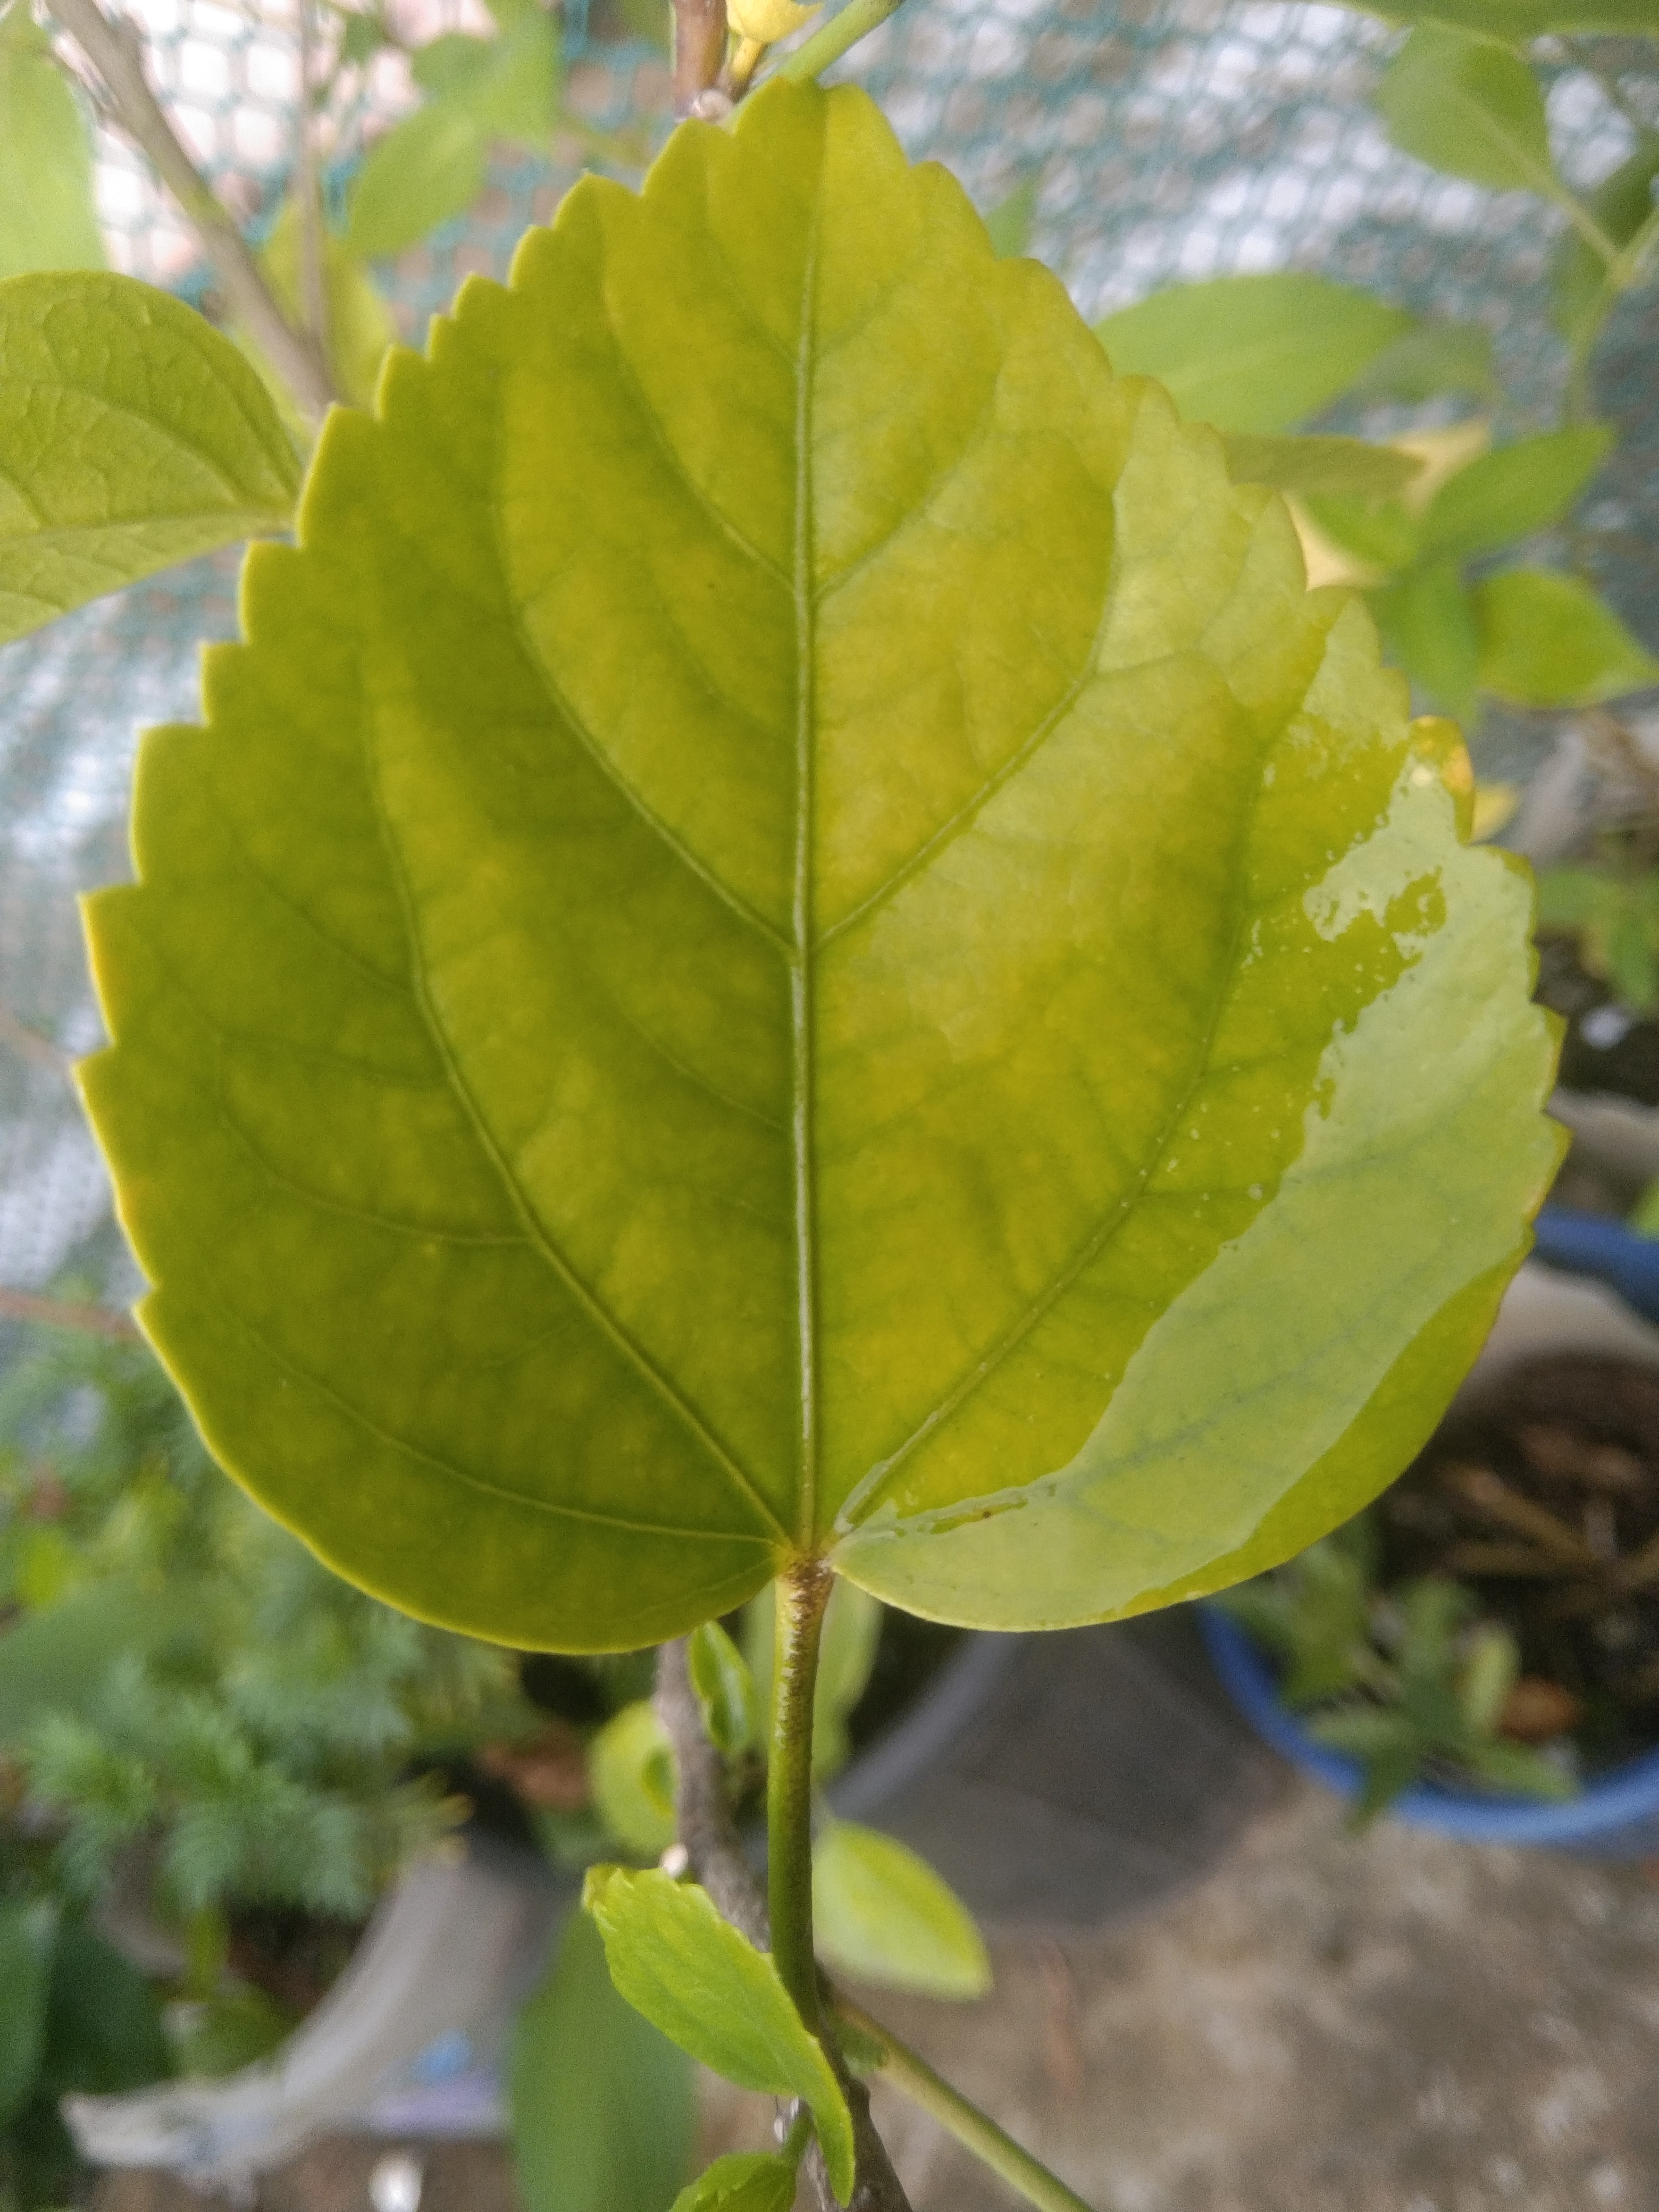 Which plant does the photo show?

hibiscus
